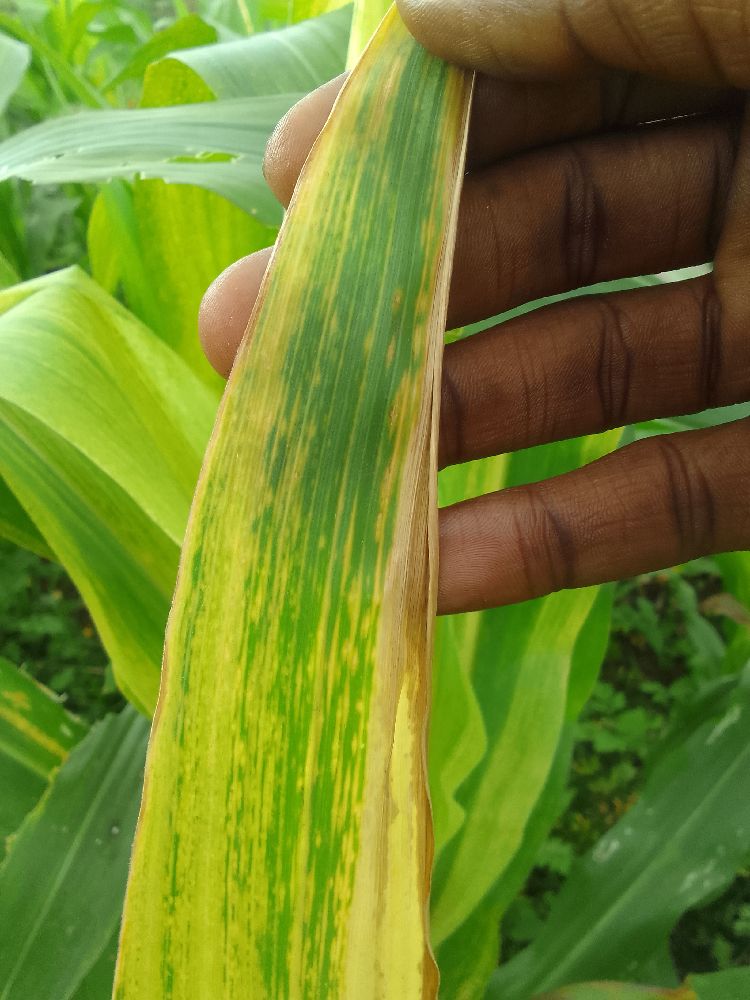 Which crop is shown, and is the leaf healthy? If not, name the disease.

maize, maize lethal necrosis
